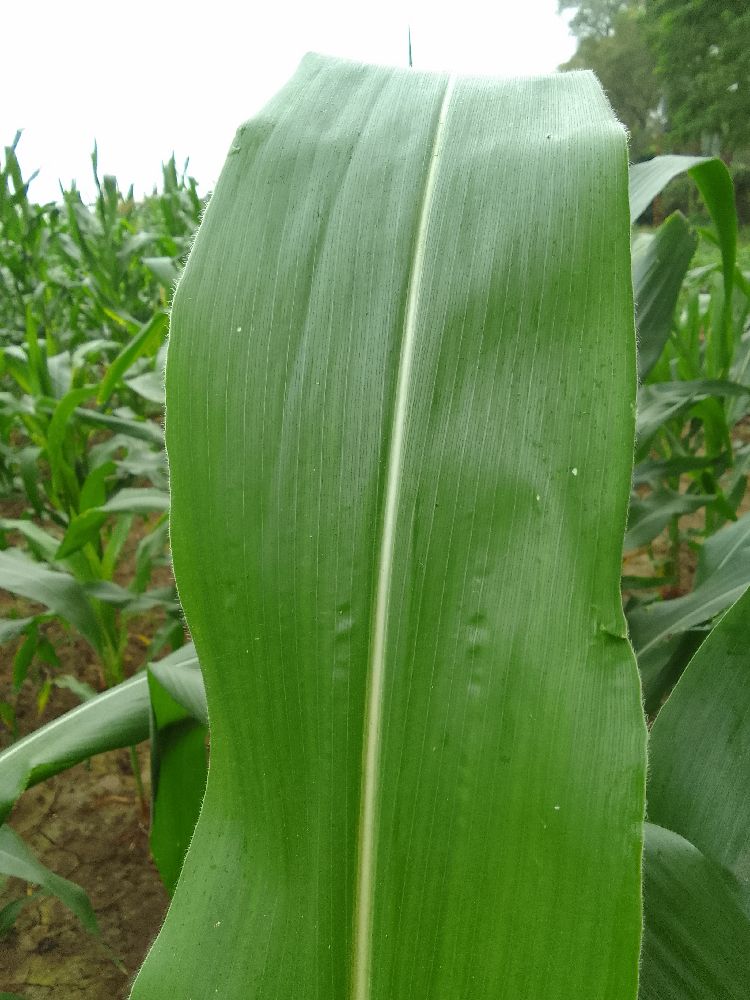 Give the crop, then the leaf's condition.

maize, healthy
